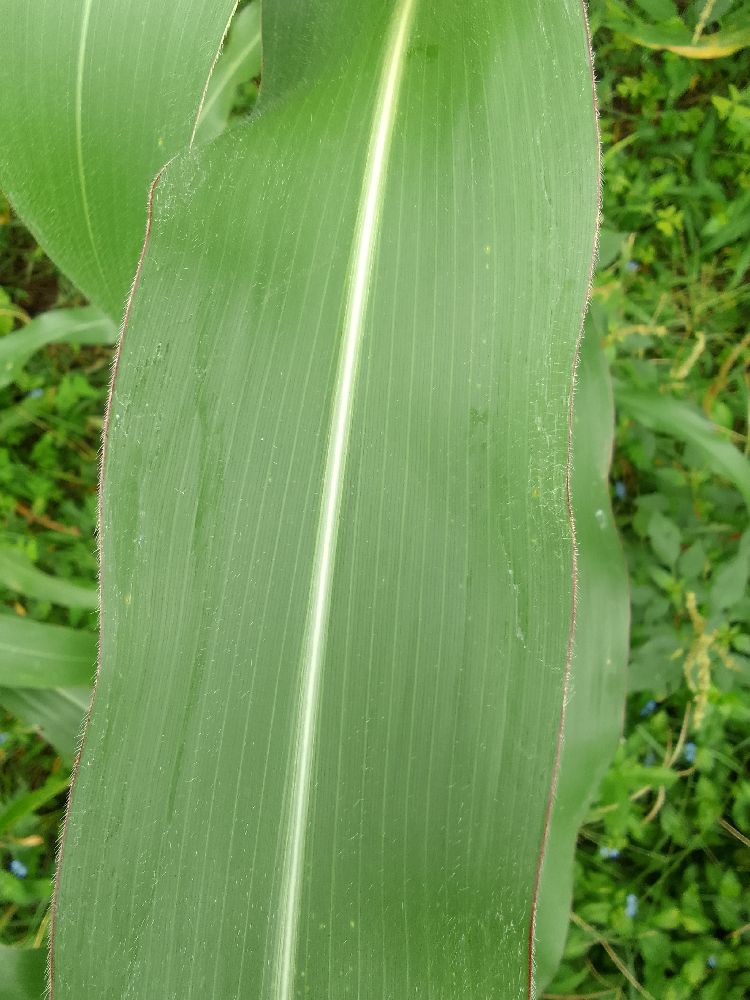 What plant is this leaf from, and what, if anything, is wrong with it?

maize, healthy
